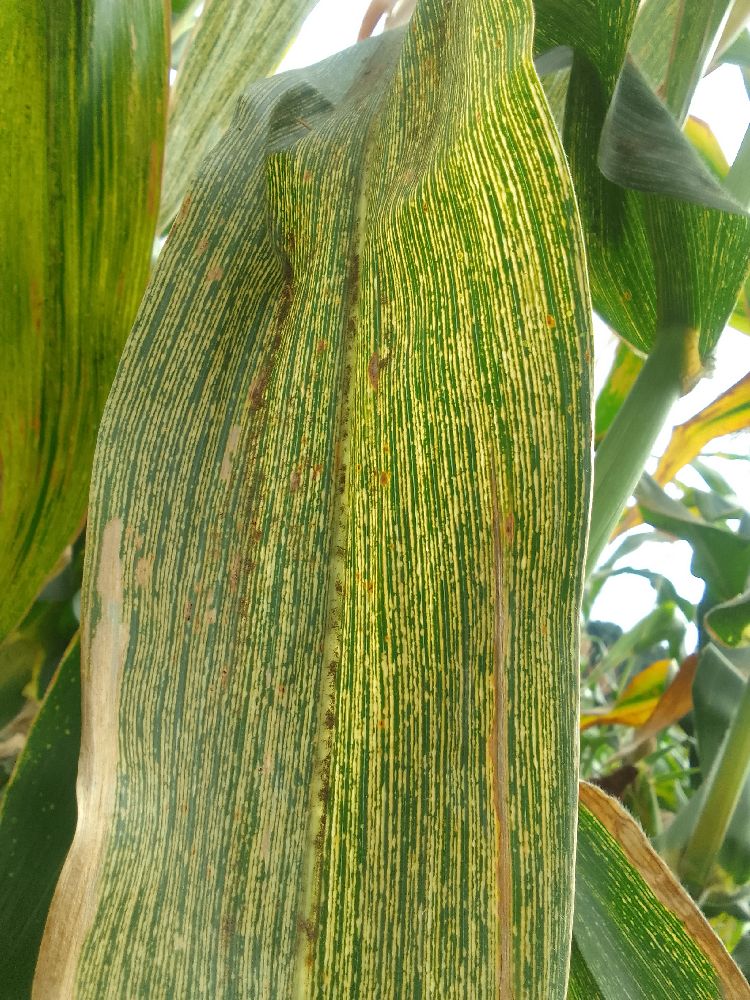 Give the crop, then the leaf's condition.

maize, maize streak virus
